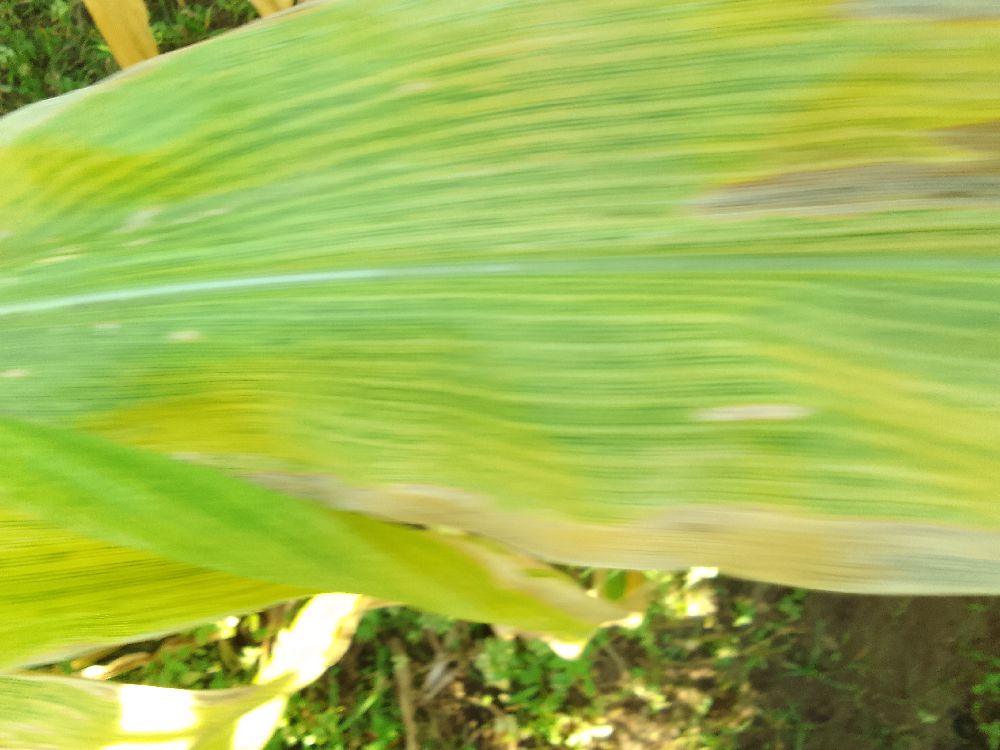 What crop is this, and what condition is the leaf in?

maize, maize lethal necrosis
